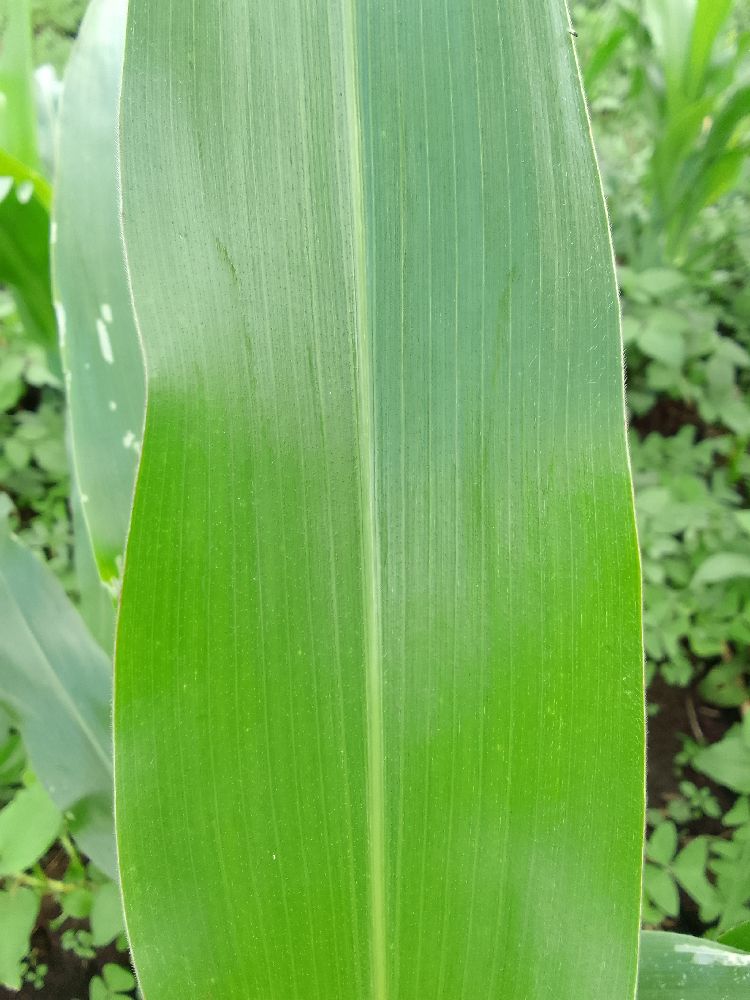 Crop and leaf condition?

maize, healthy
